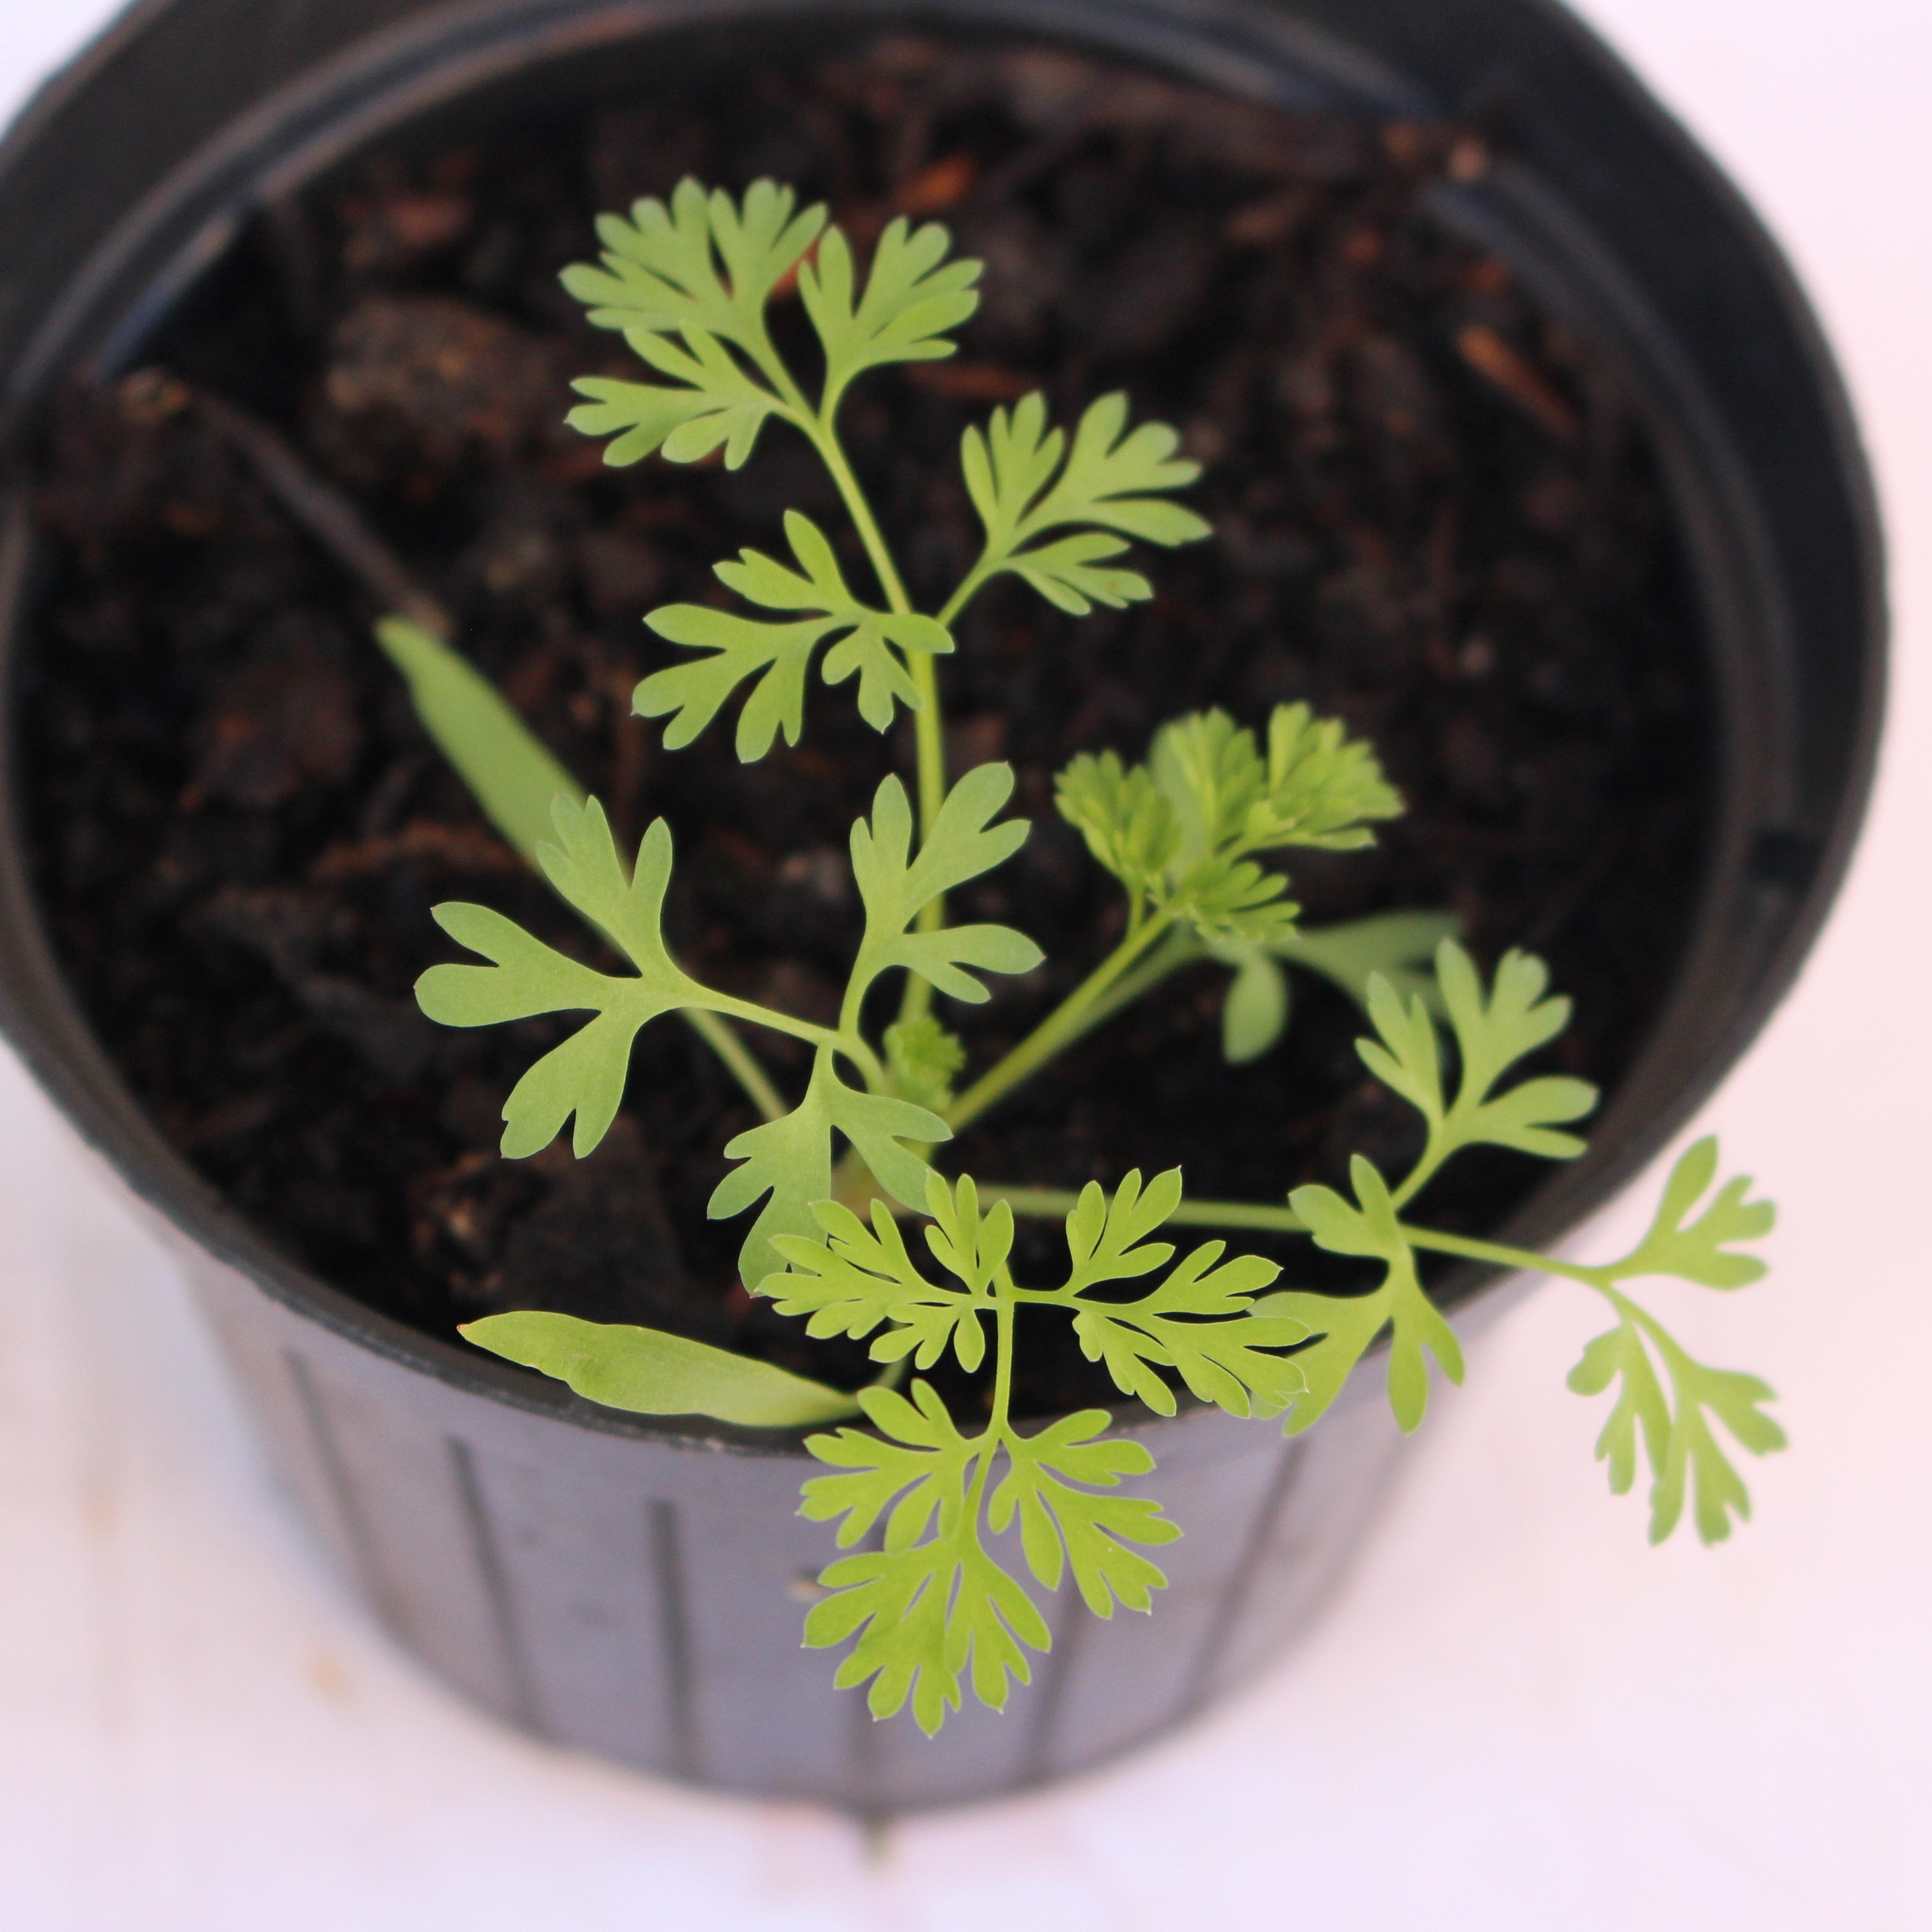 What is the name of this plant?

Fumaria officinalis
